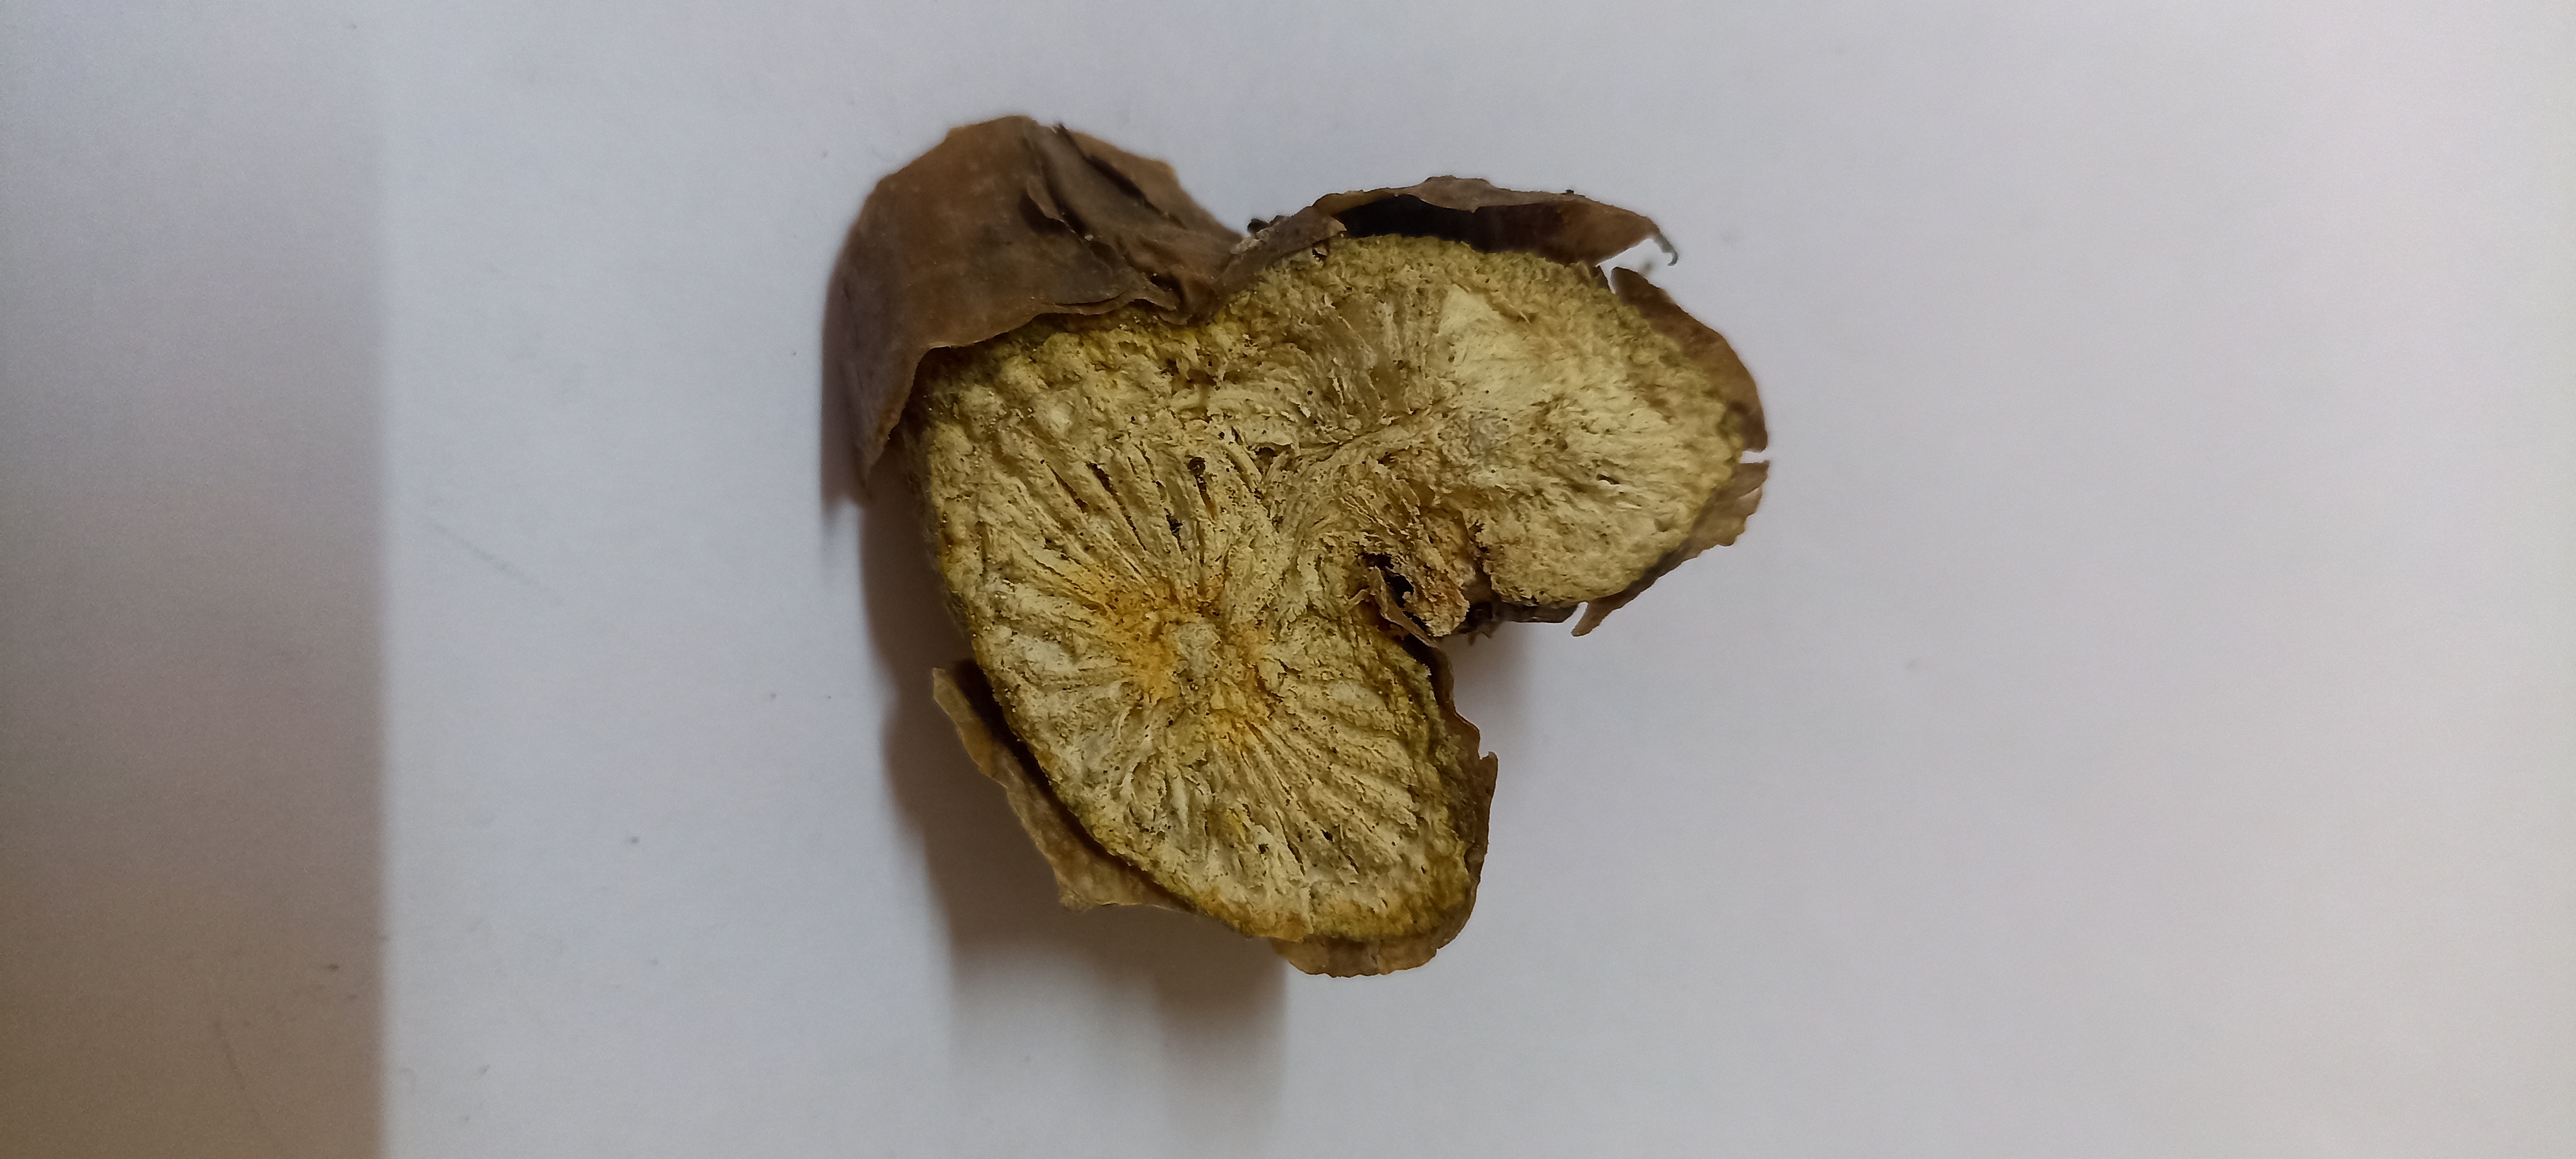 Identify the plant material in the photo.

gulvel
